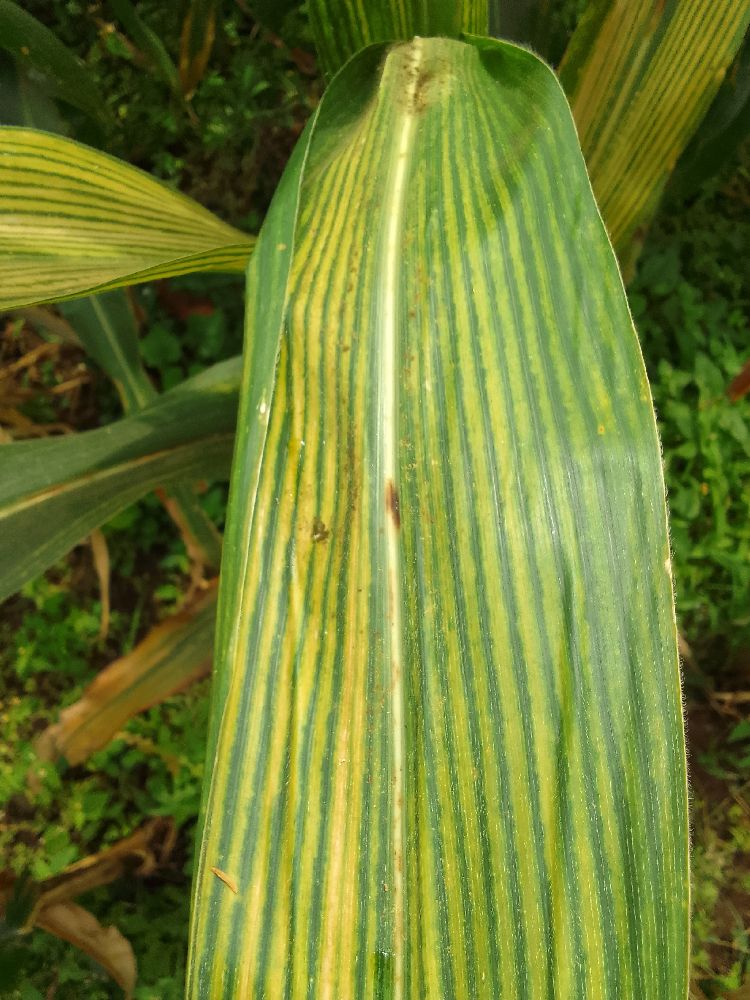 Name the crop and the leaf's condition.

maize, maize lethal necrosis
